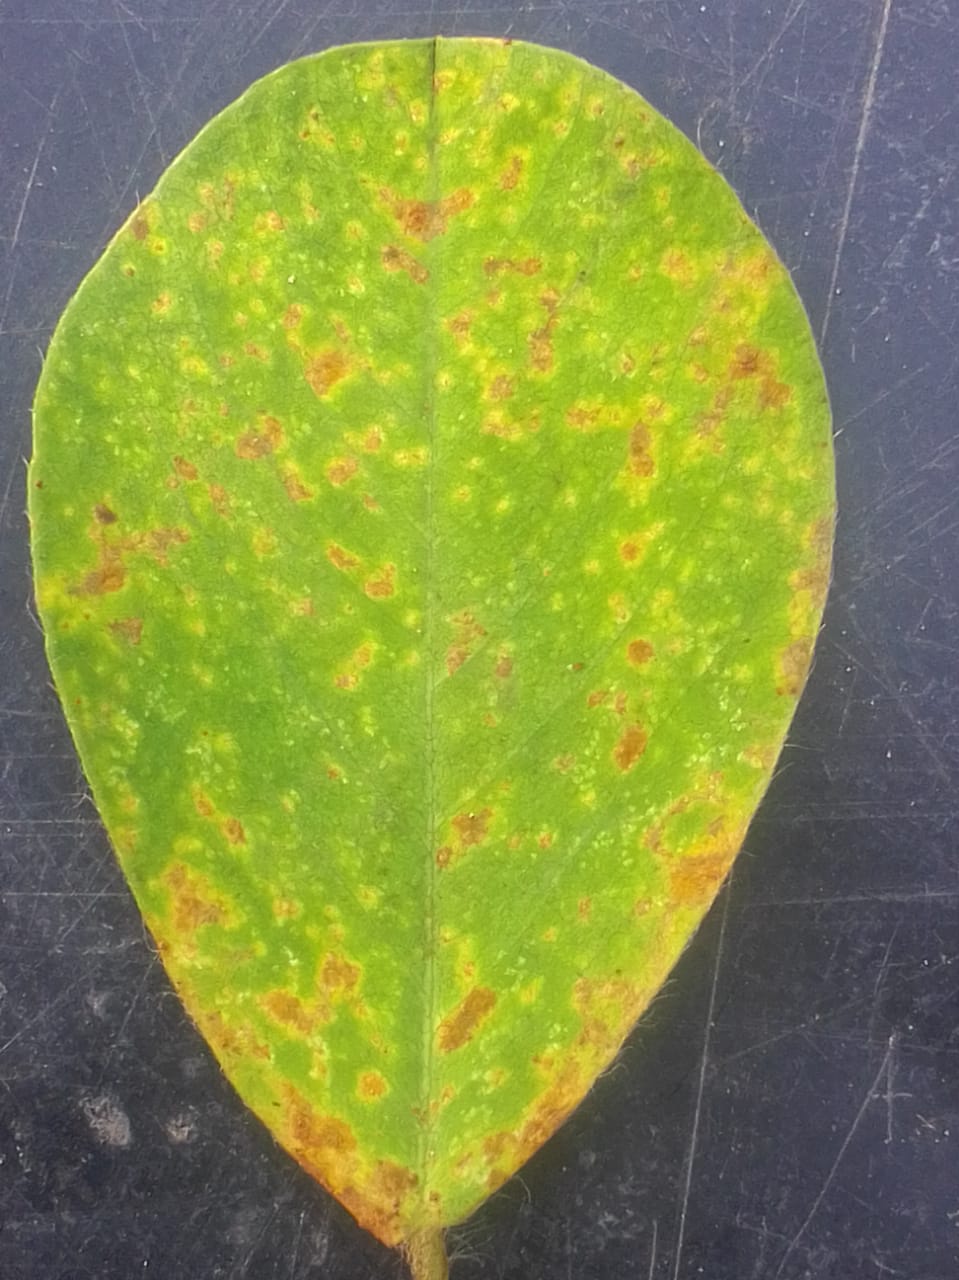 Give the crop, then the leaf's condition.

peanut, passalora arachidicola
